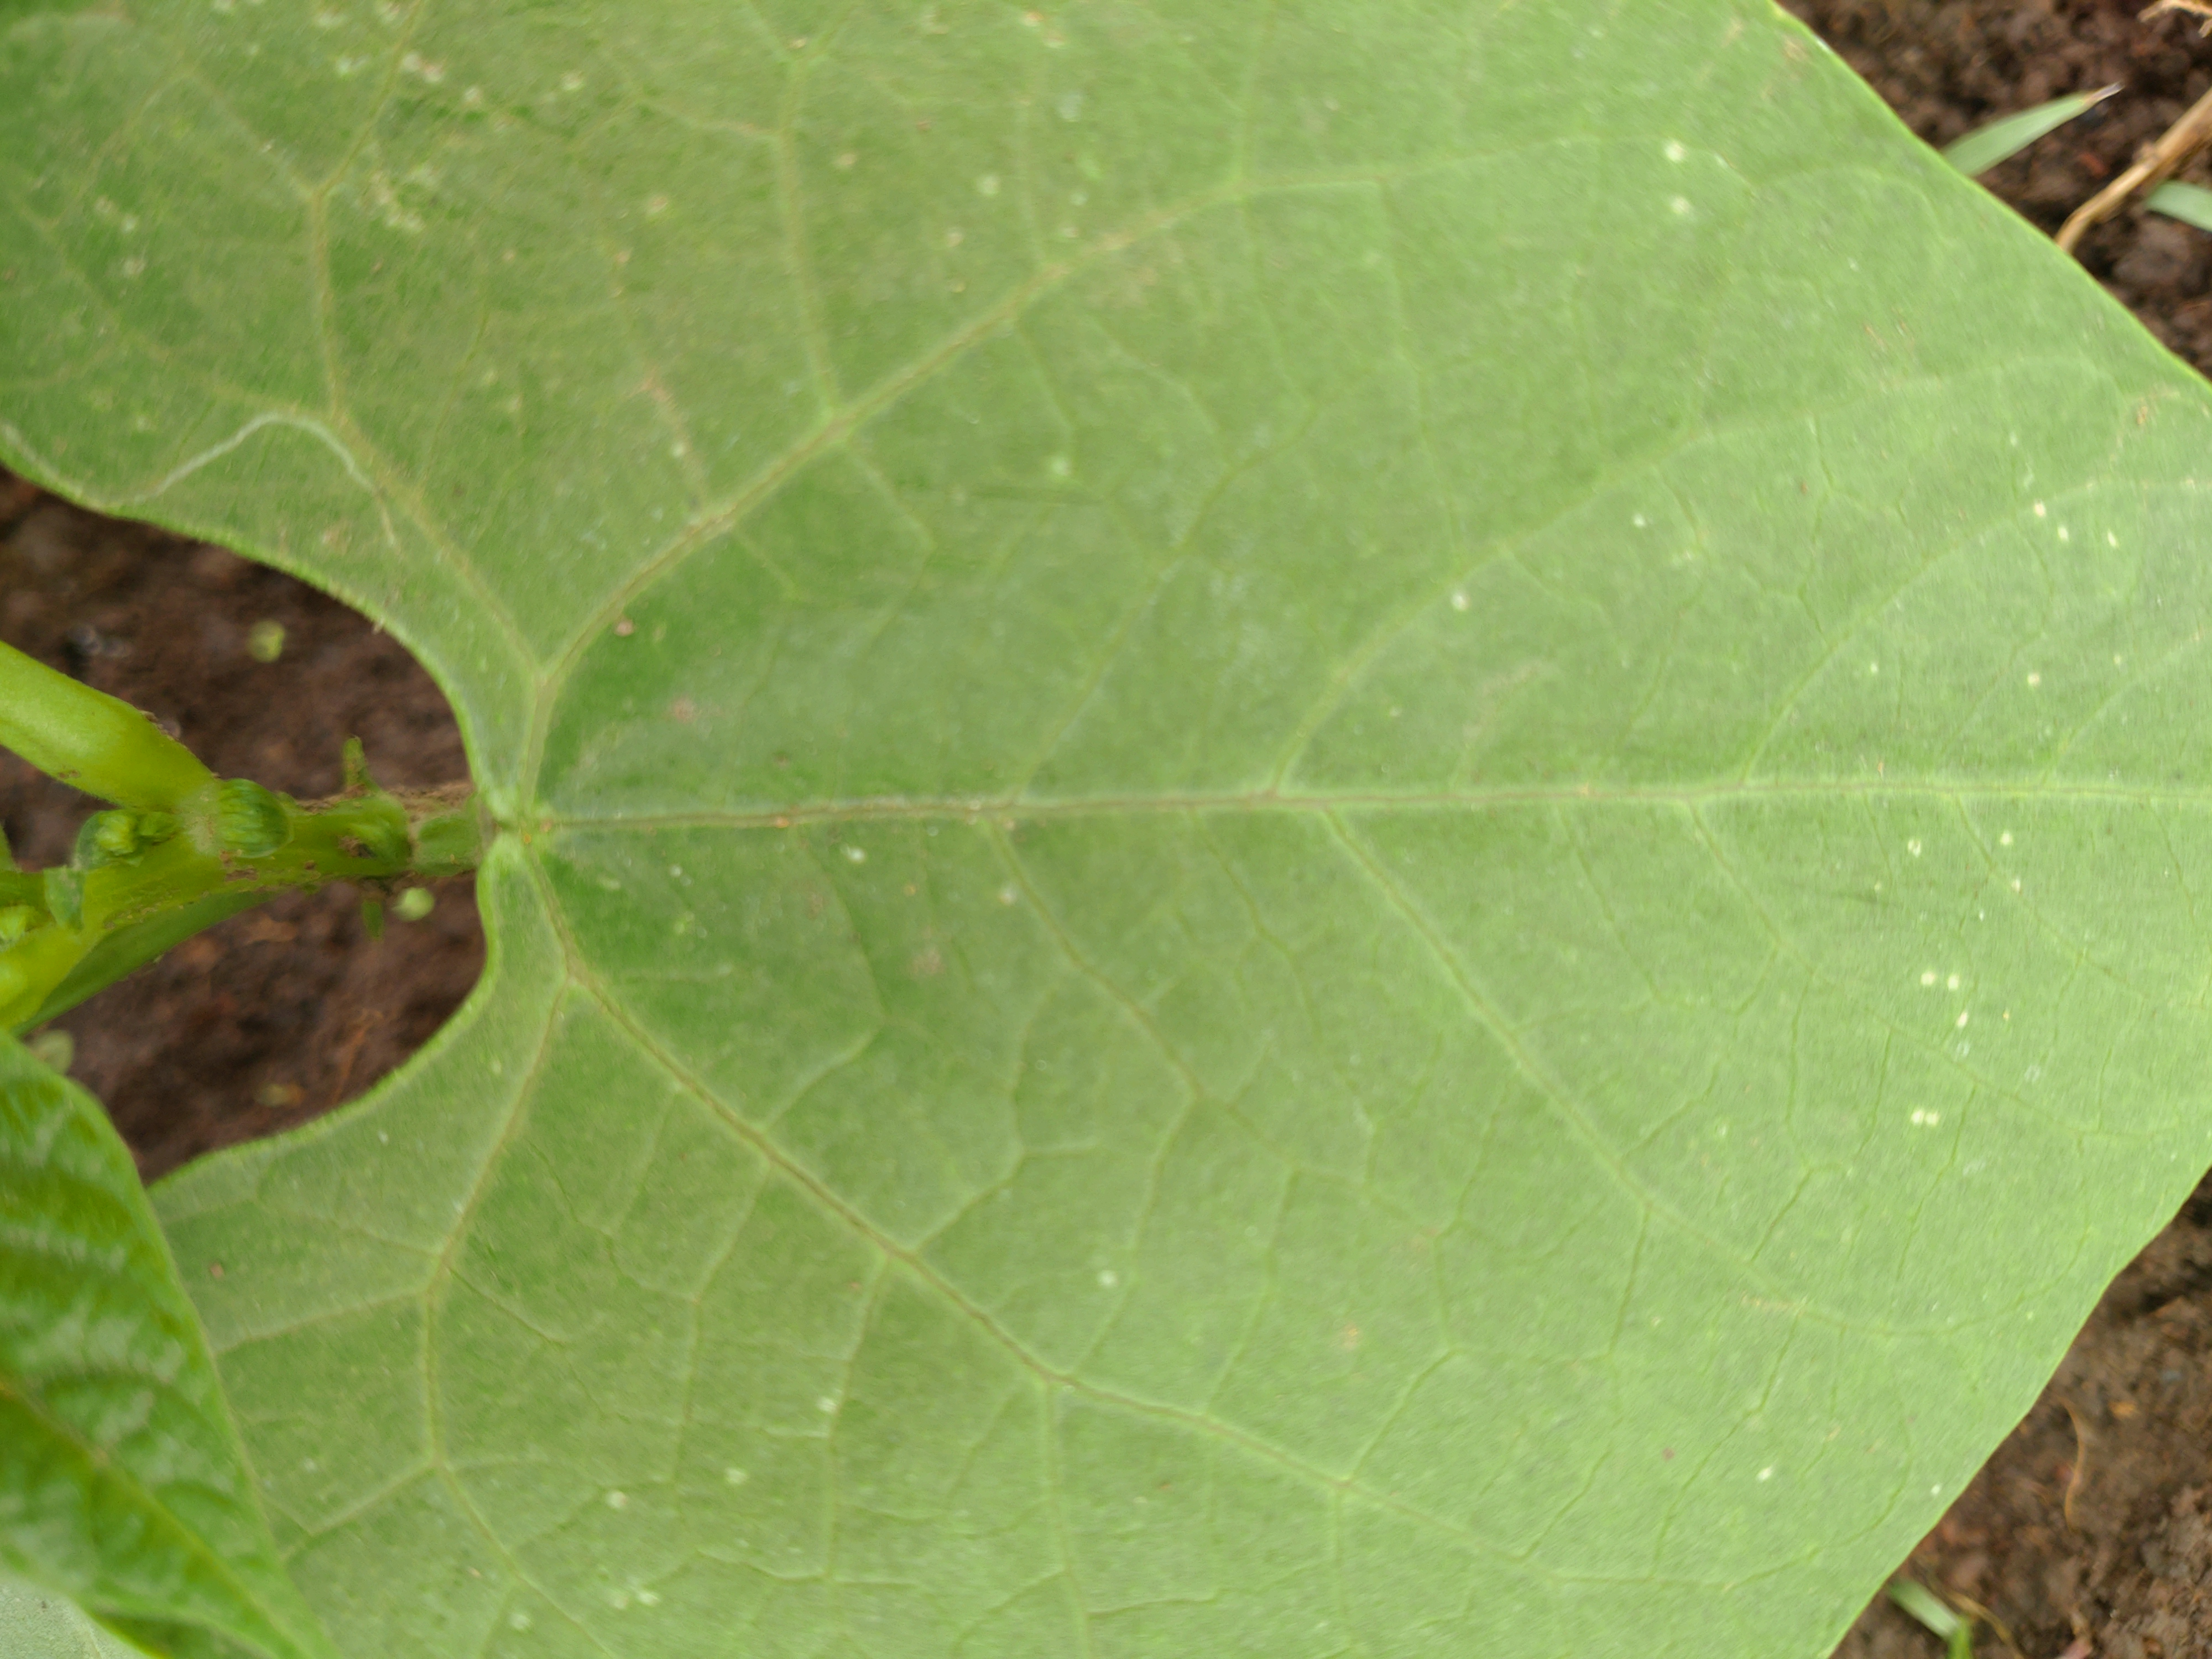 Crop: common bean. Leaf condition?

healthy
